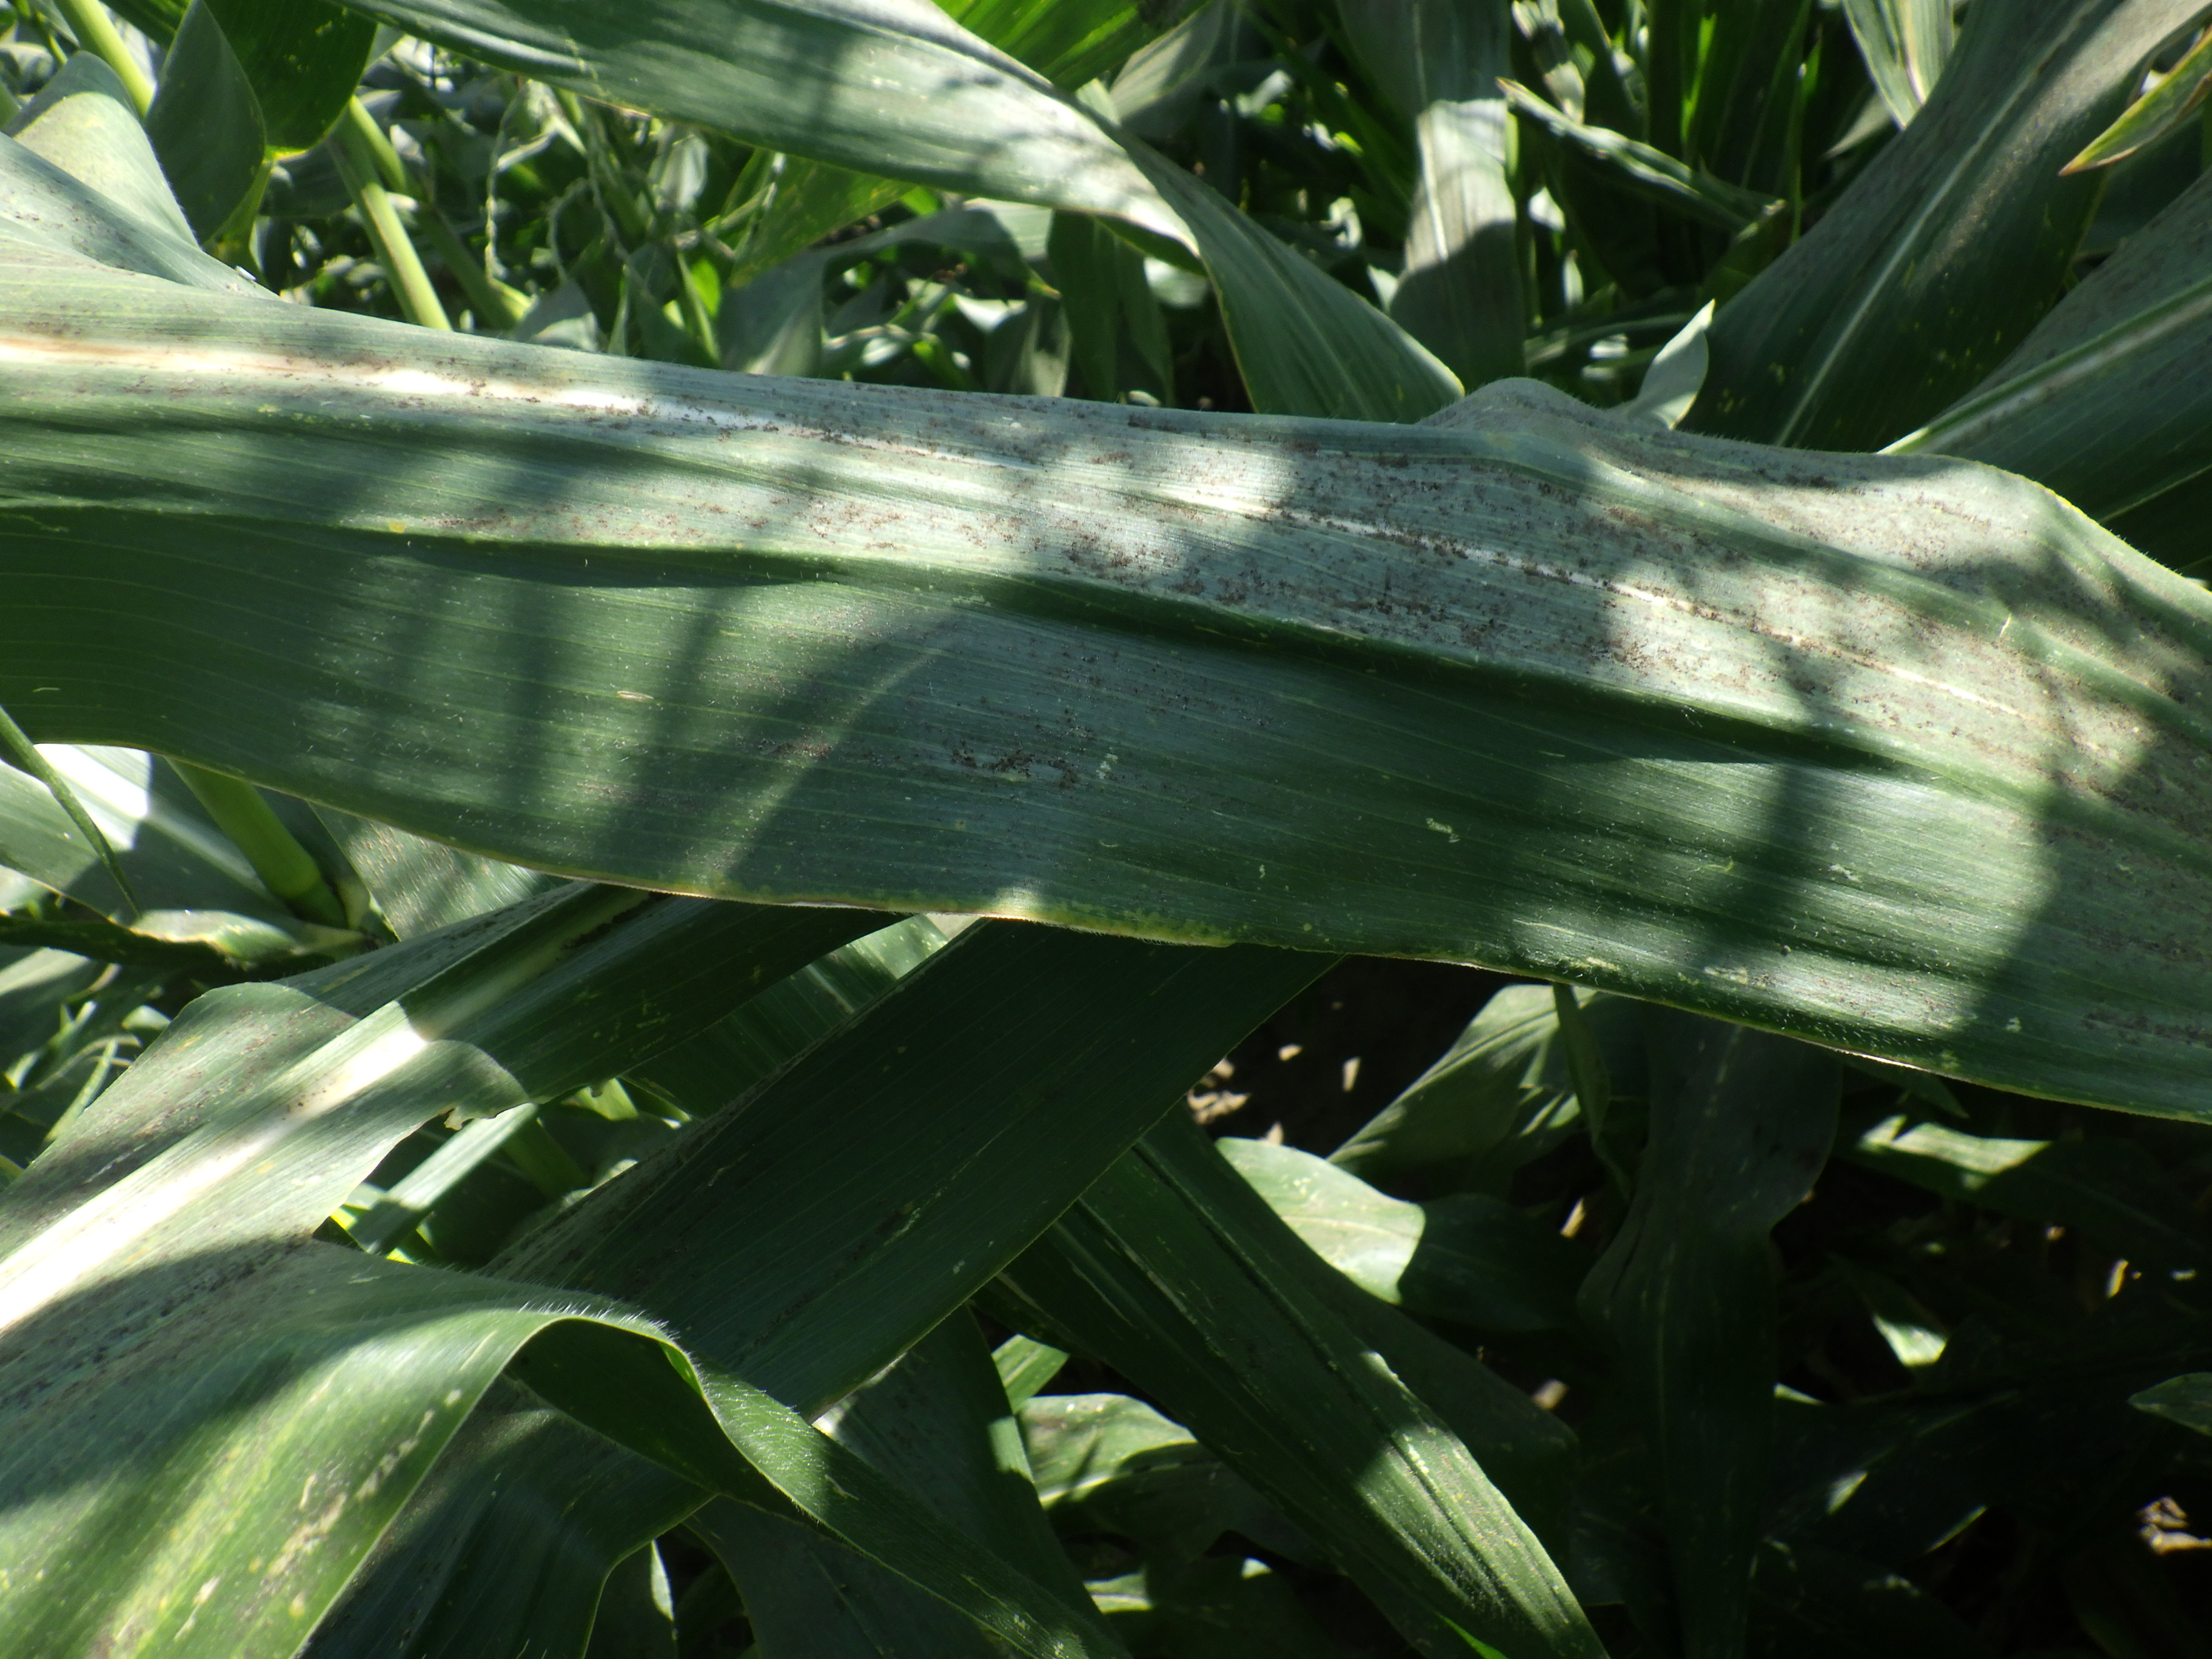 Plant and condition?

corn, altica, cicadellidae
